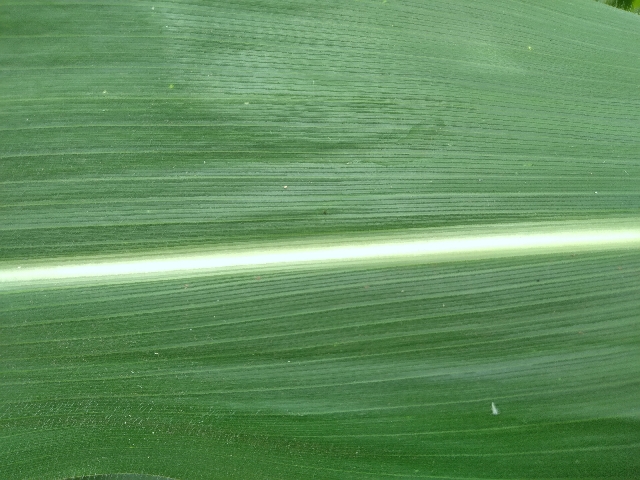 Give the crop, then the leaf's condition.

maize, healthy
